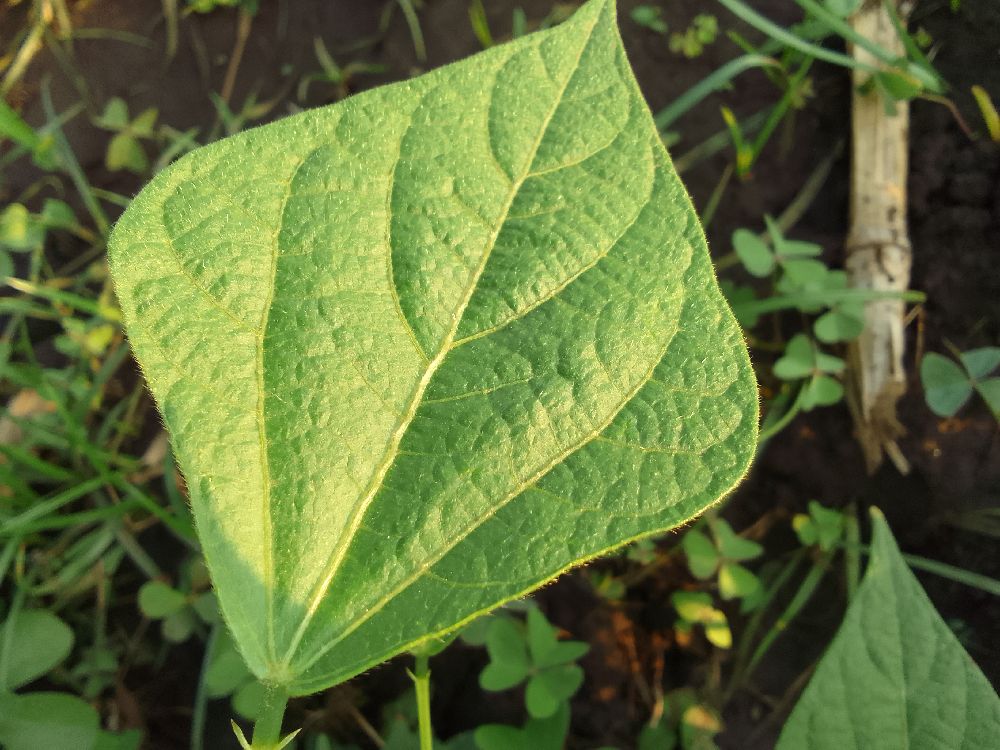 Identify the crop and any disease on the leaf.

common bean, healthy
